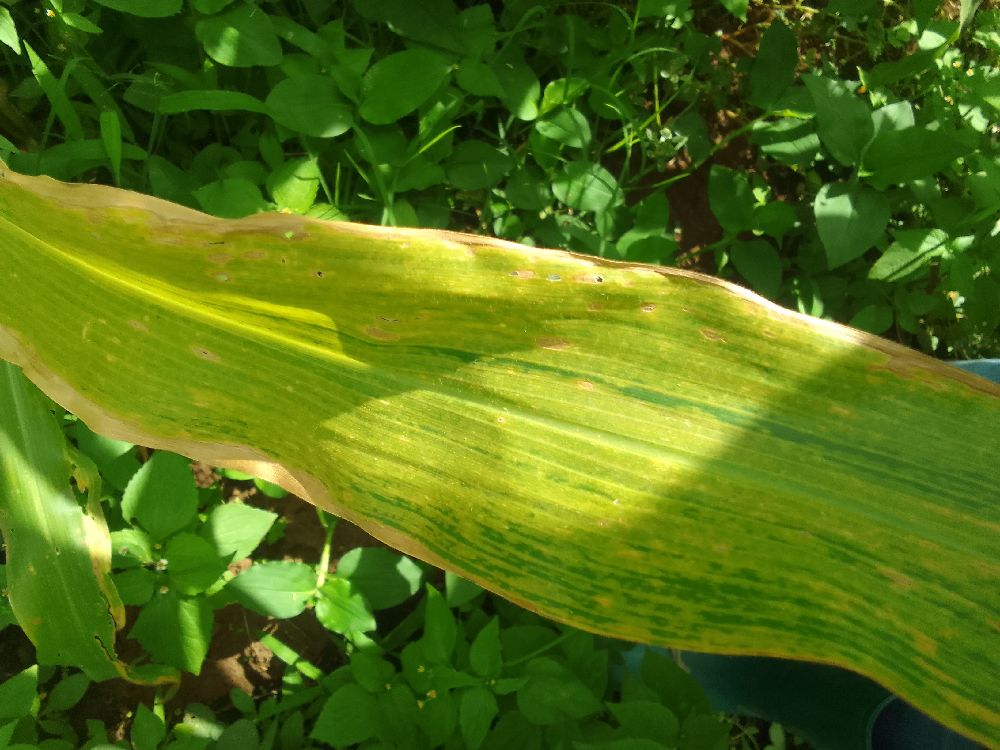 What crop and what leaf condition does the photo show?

maize, maize lethal necrosis
